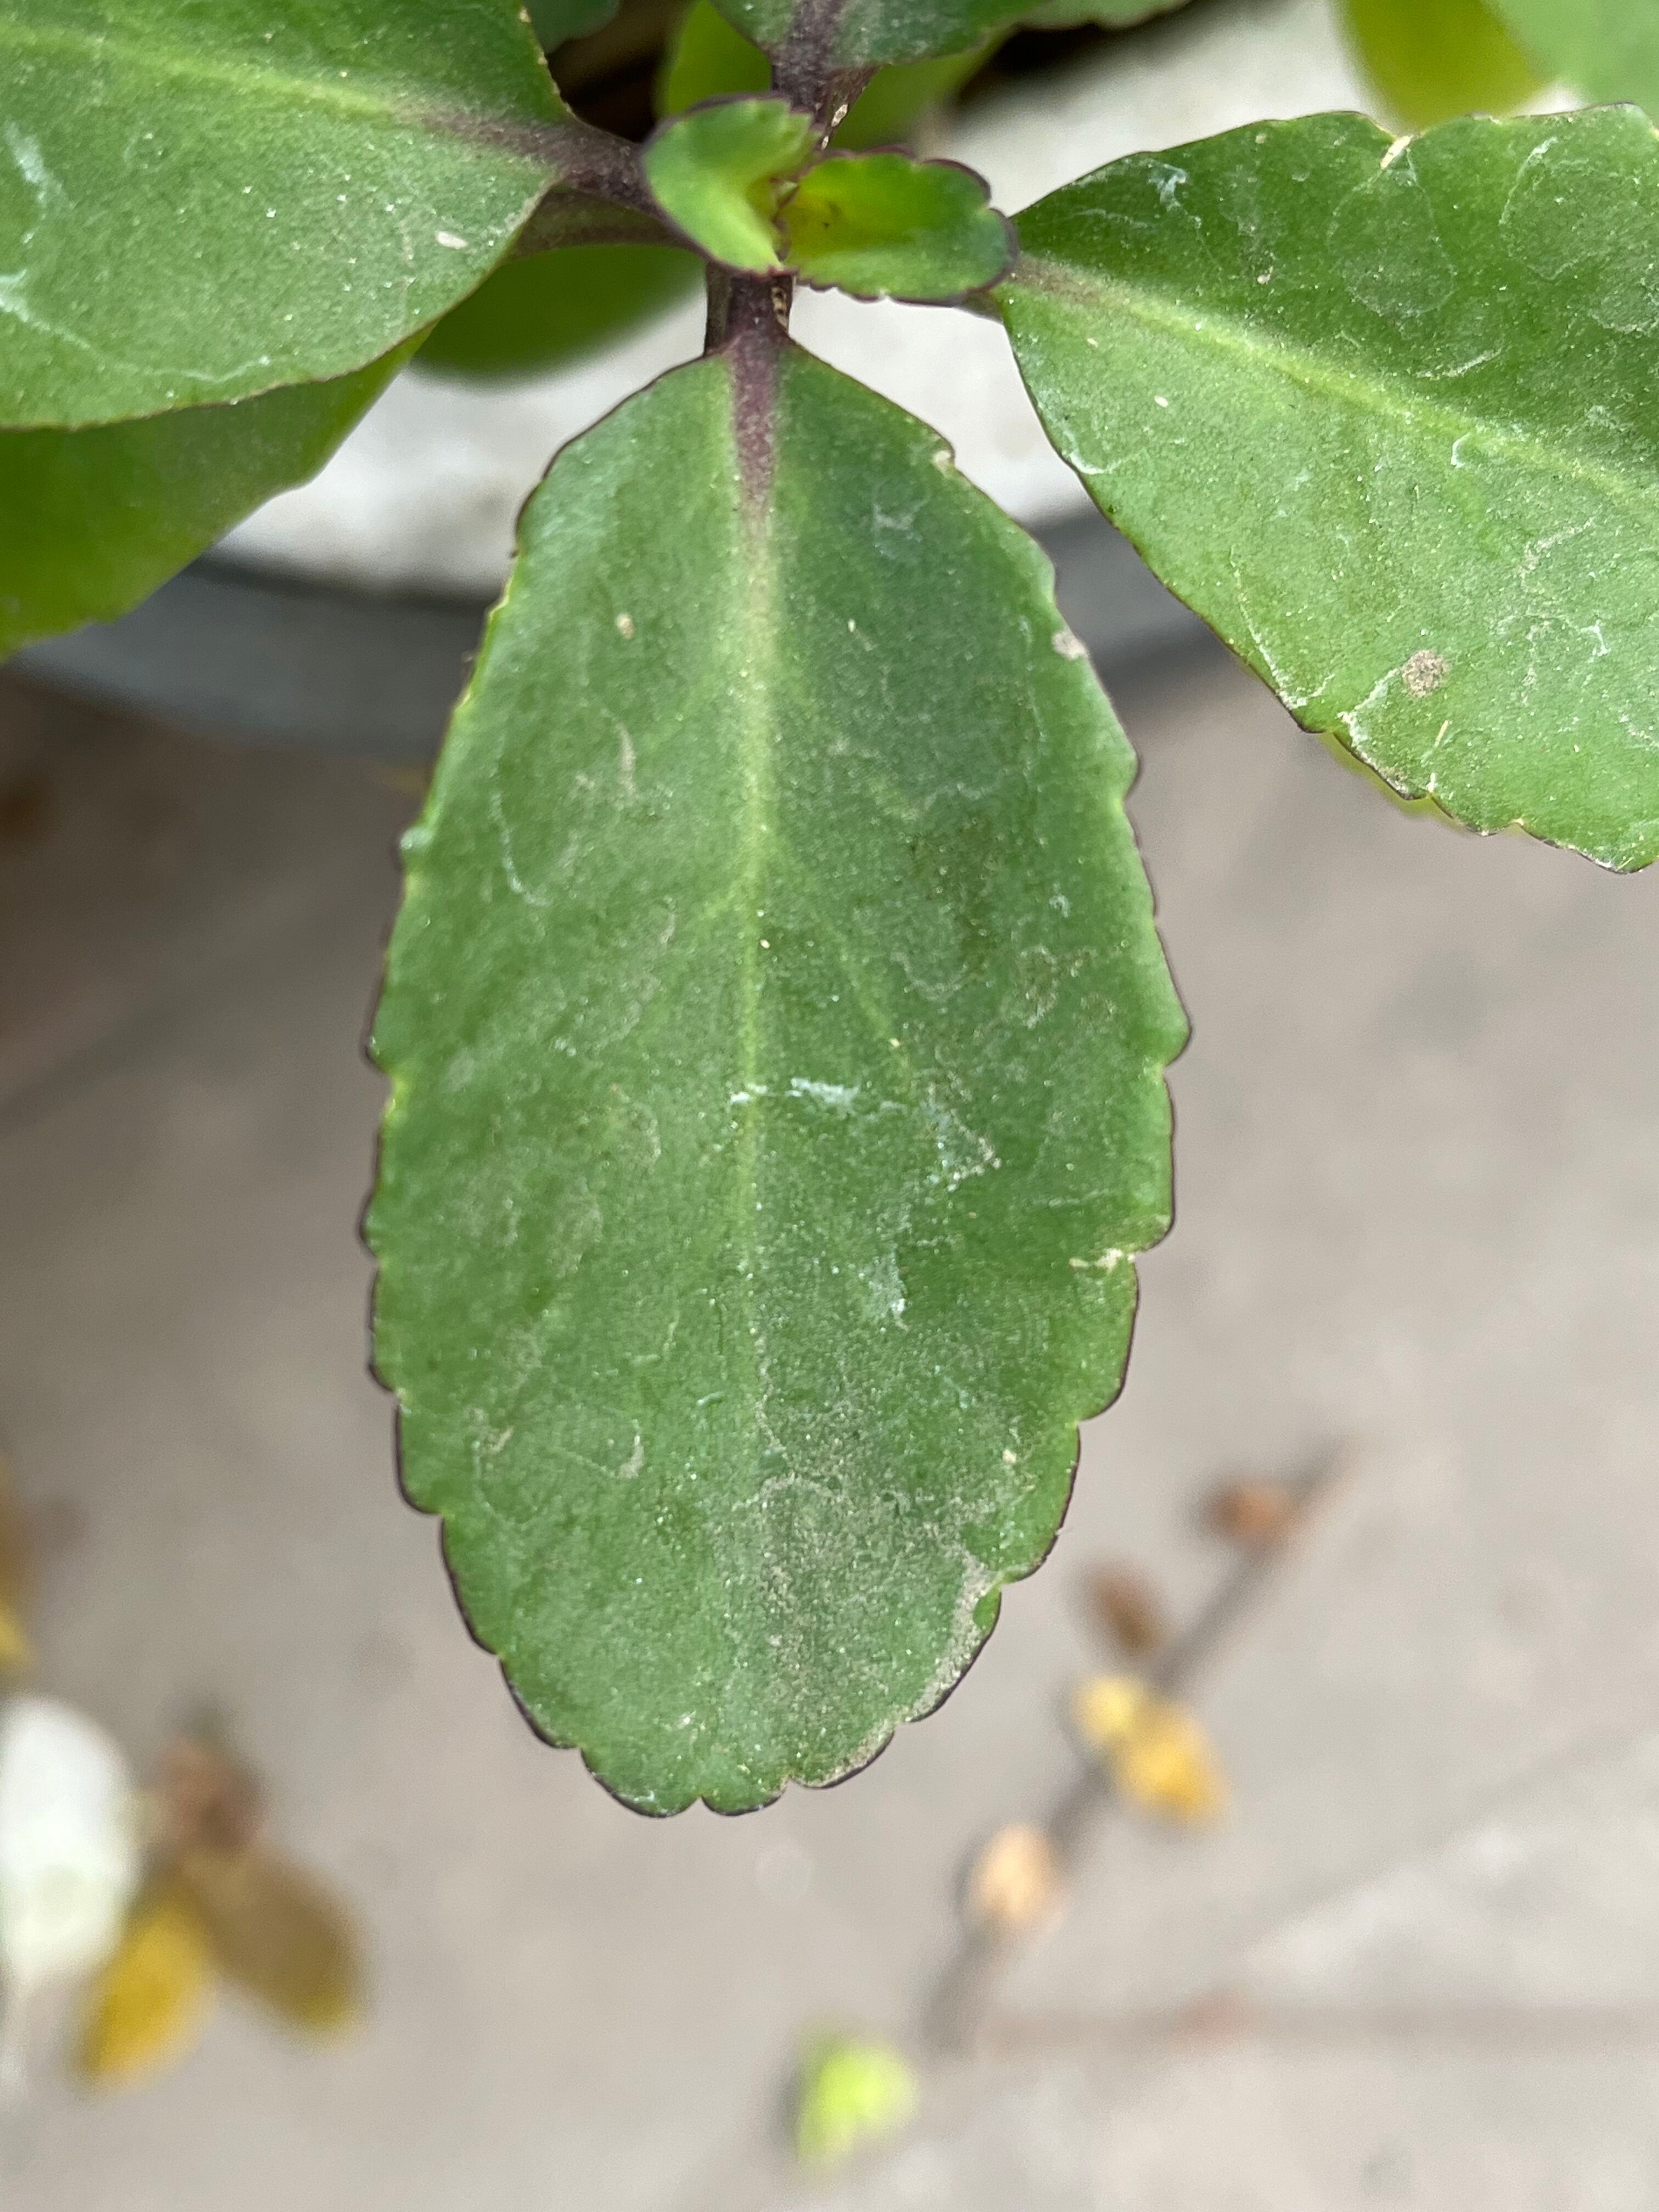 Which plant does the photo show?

pathorkuci
